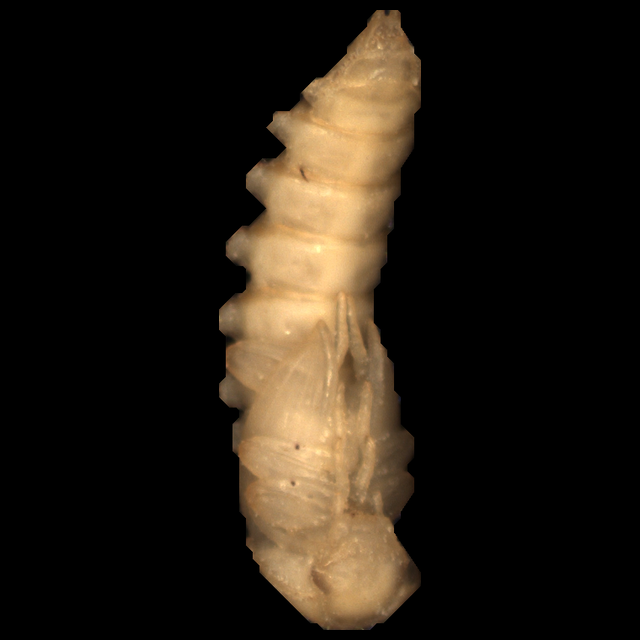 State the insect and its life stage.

mealworm pupa
